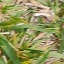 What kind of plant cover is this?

grass
